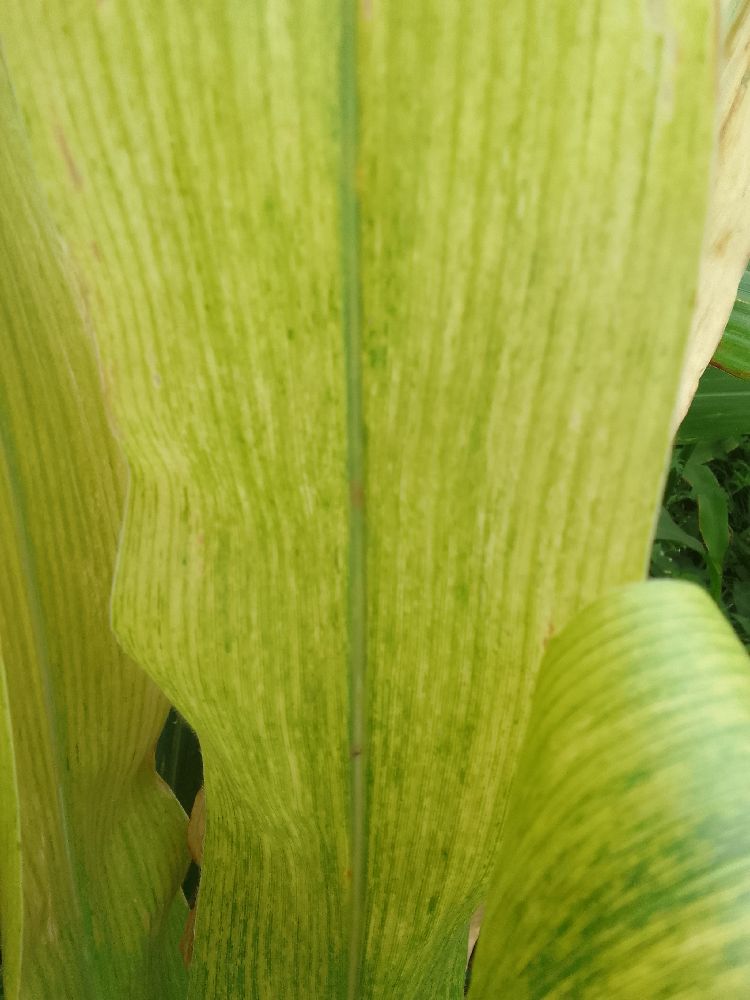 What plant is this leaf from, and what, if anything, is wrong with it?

maize, maize lethal necrosis
